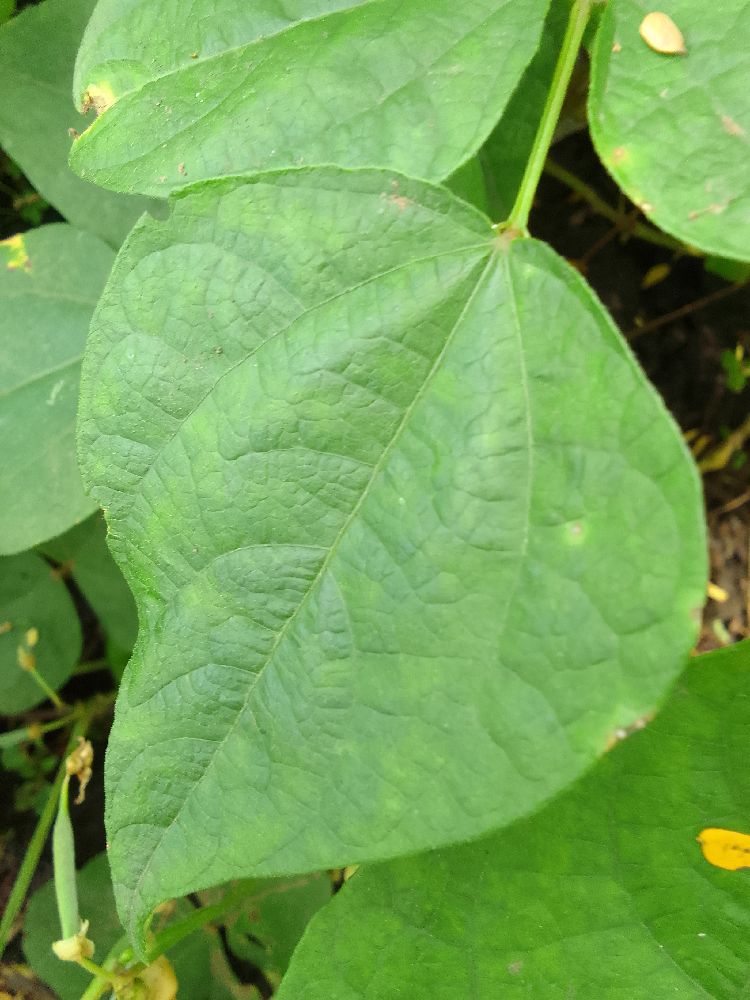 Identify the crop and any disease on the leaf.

common bean, healthy
